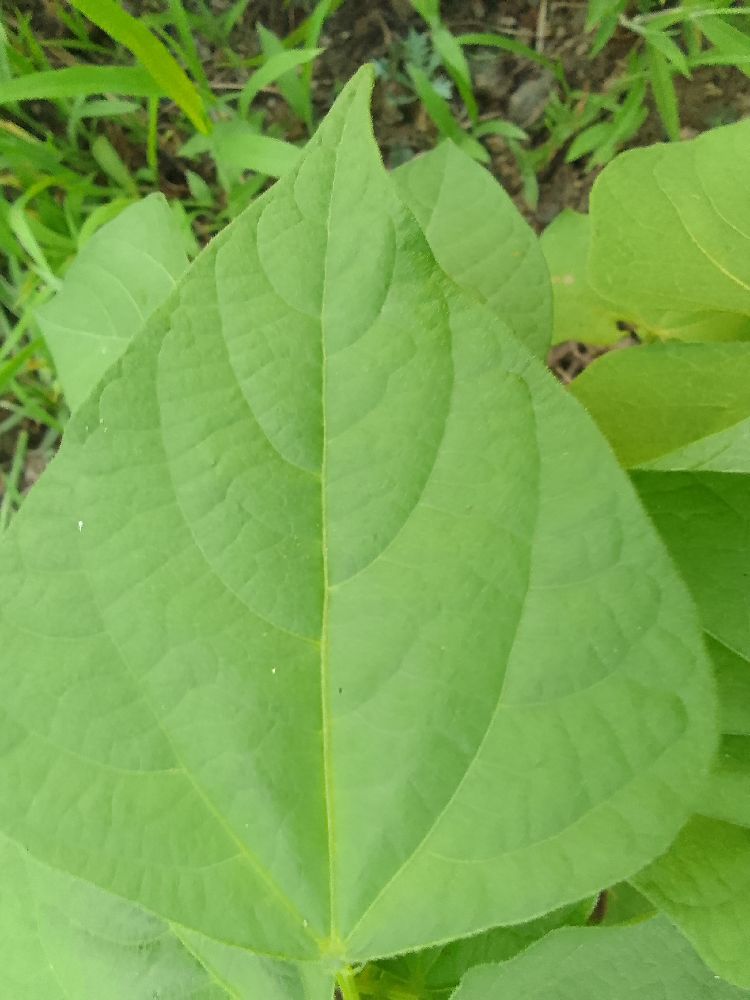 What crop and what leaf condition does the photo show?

common bean, healthy
